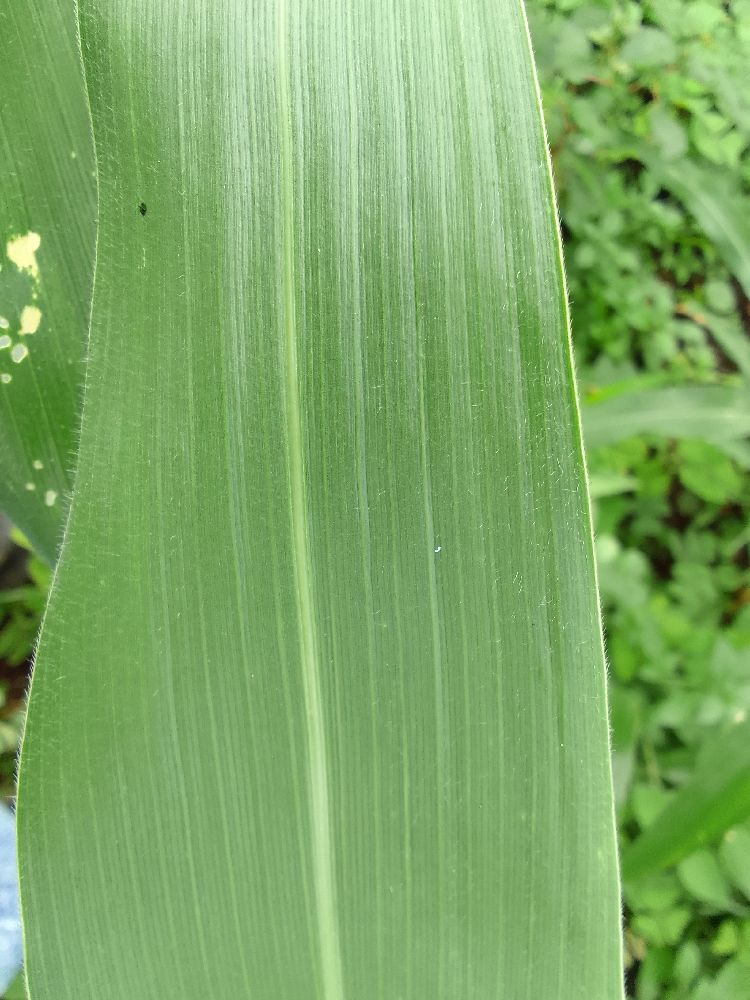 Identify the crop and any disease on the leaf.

maize, healthy
